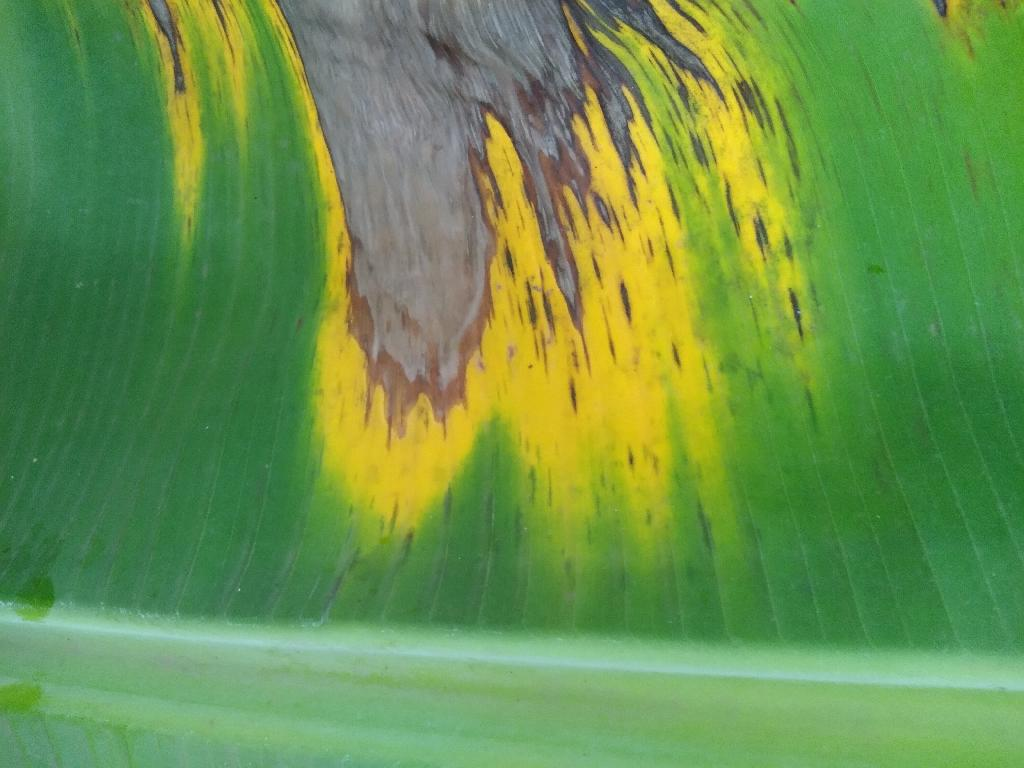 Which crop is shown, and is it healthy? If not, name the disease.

banana, black sigatoka
